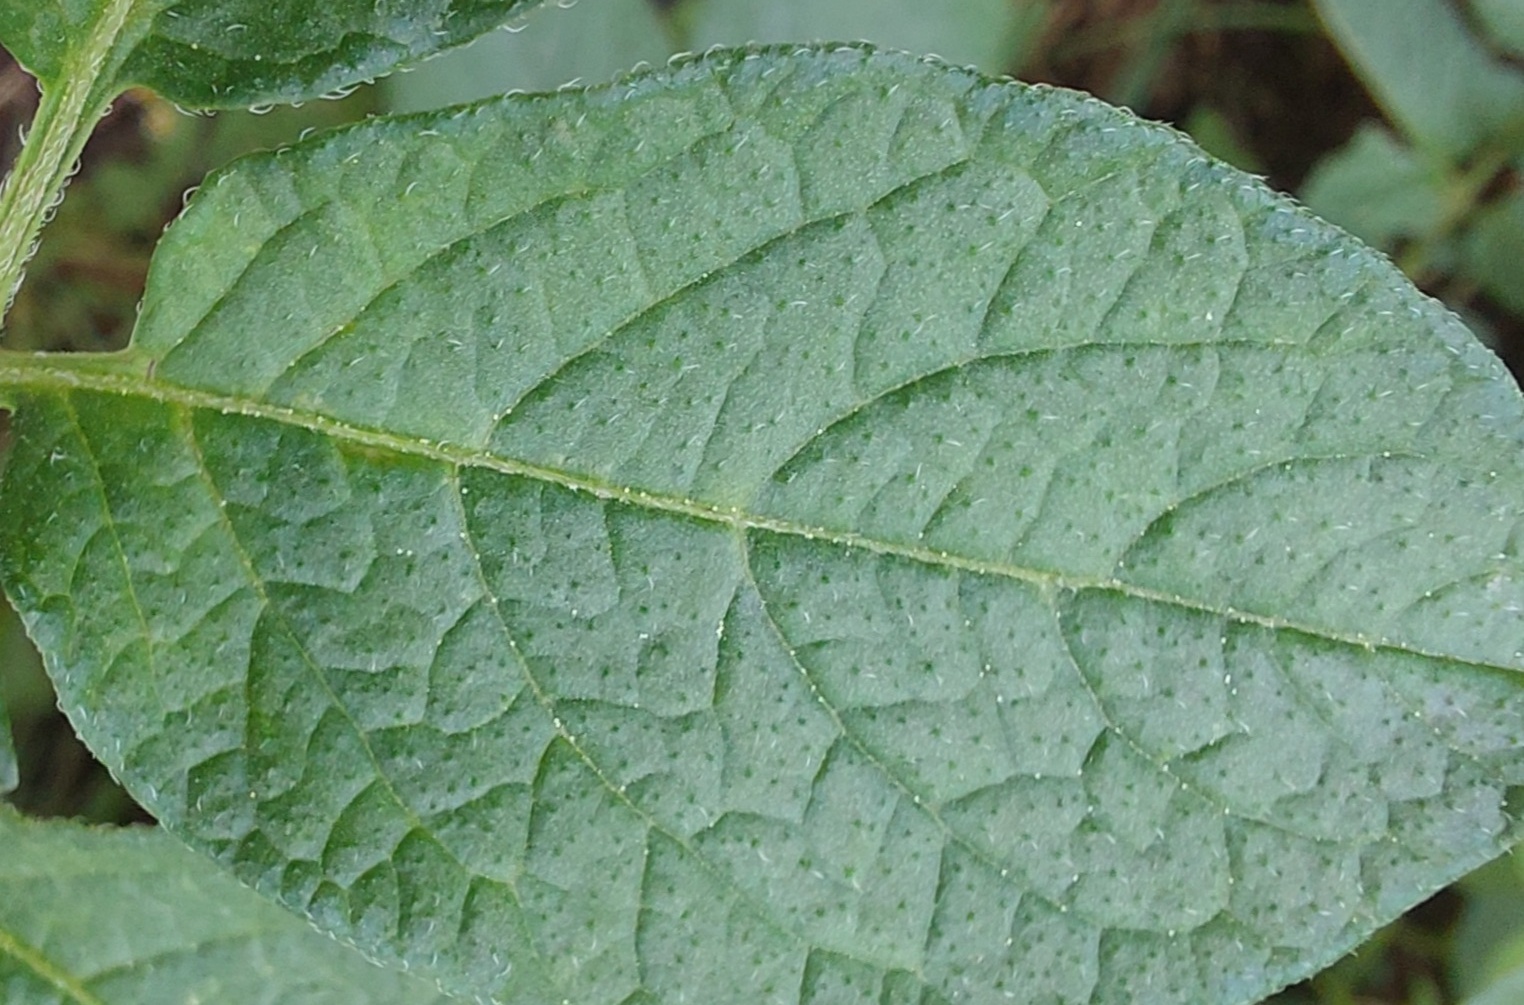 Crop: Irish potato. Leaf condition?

healthy
